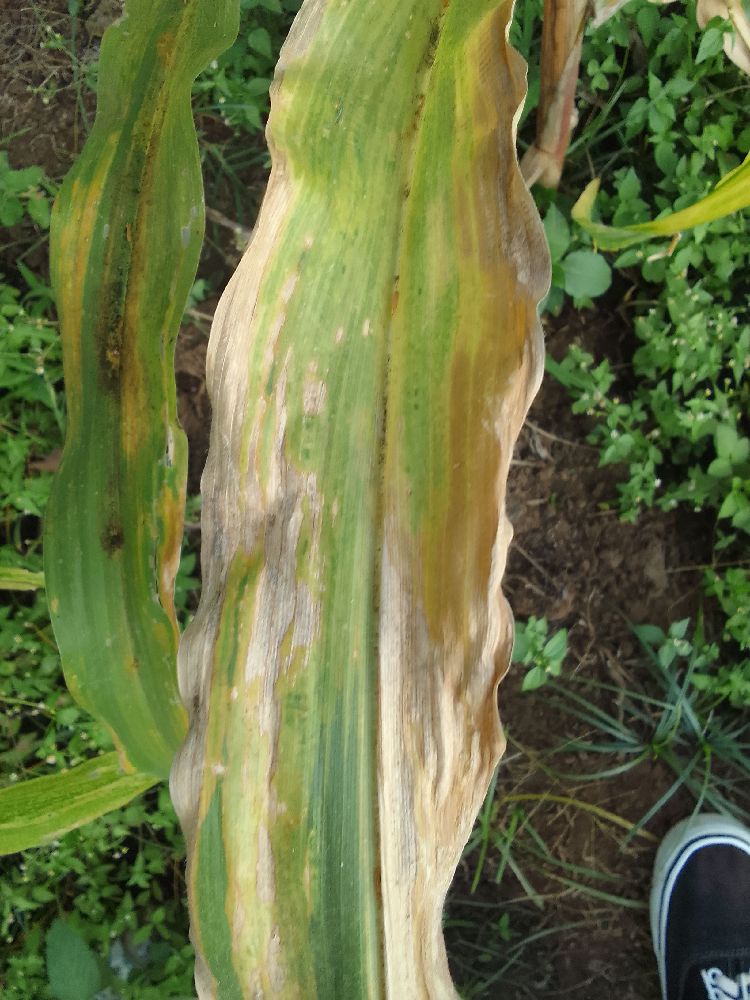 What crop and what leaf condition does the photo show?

maize, maize lethal necrosis
